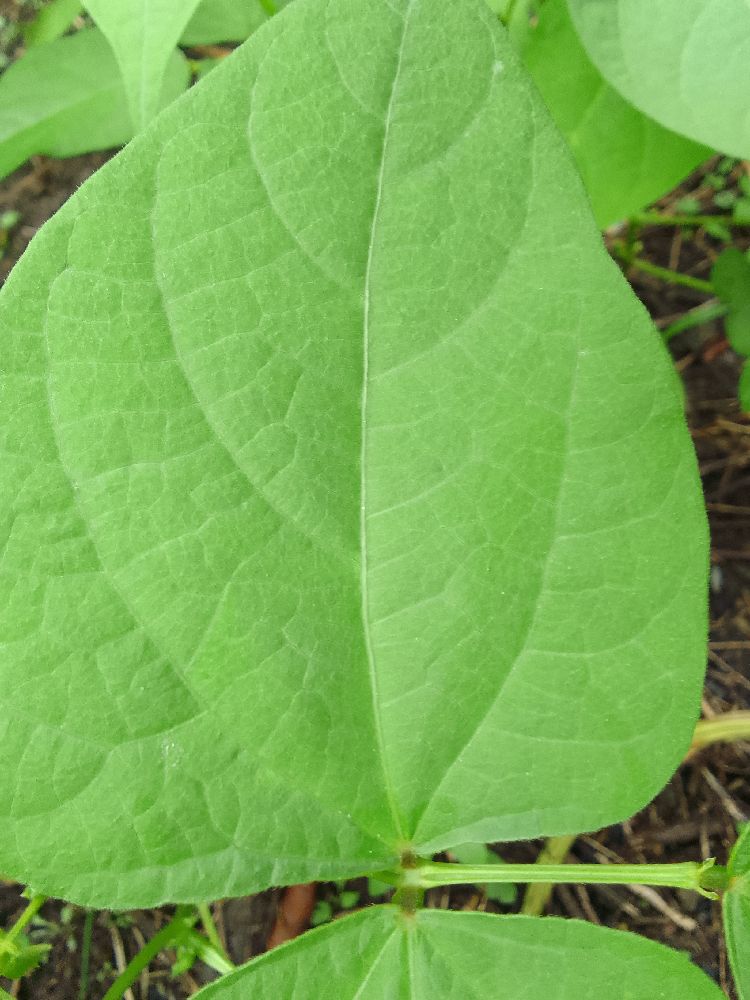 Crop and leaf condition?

common bean, healthy
